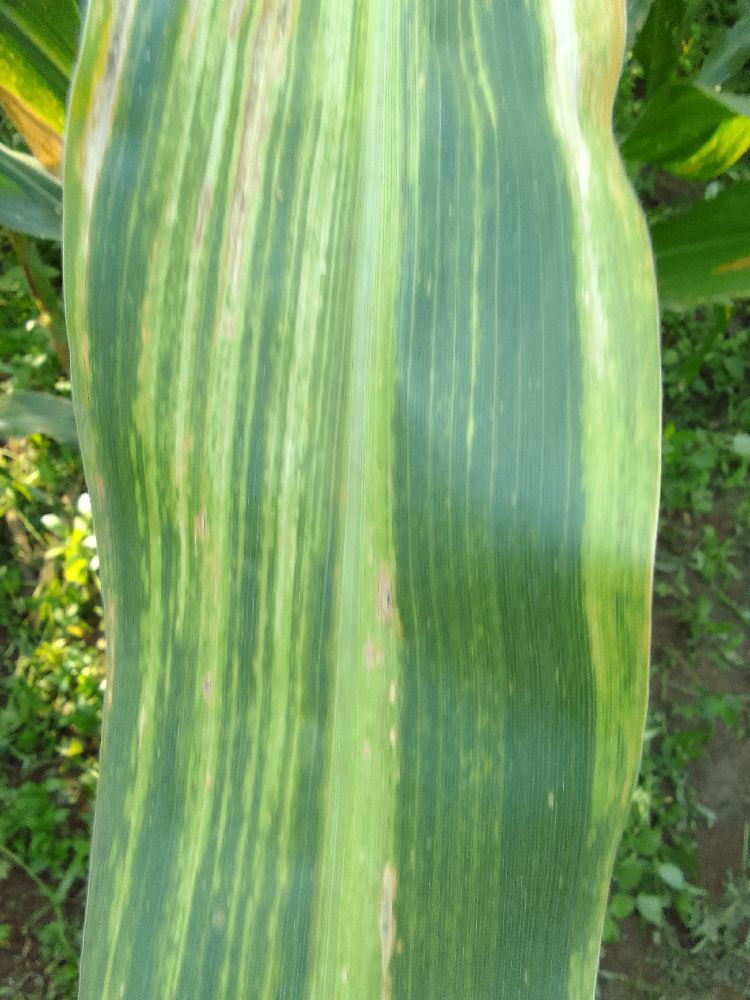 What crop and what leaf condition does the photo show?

maize, maize lethal necrosis
